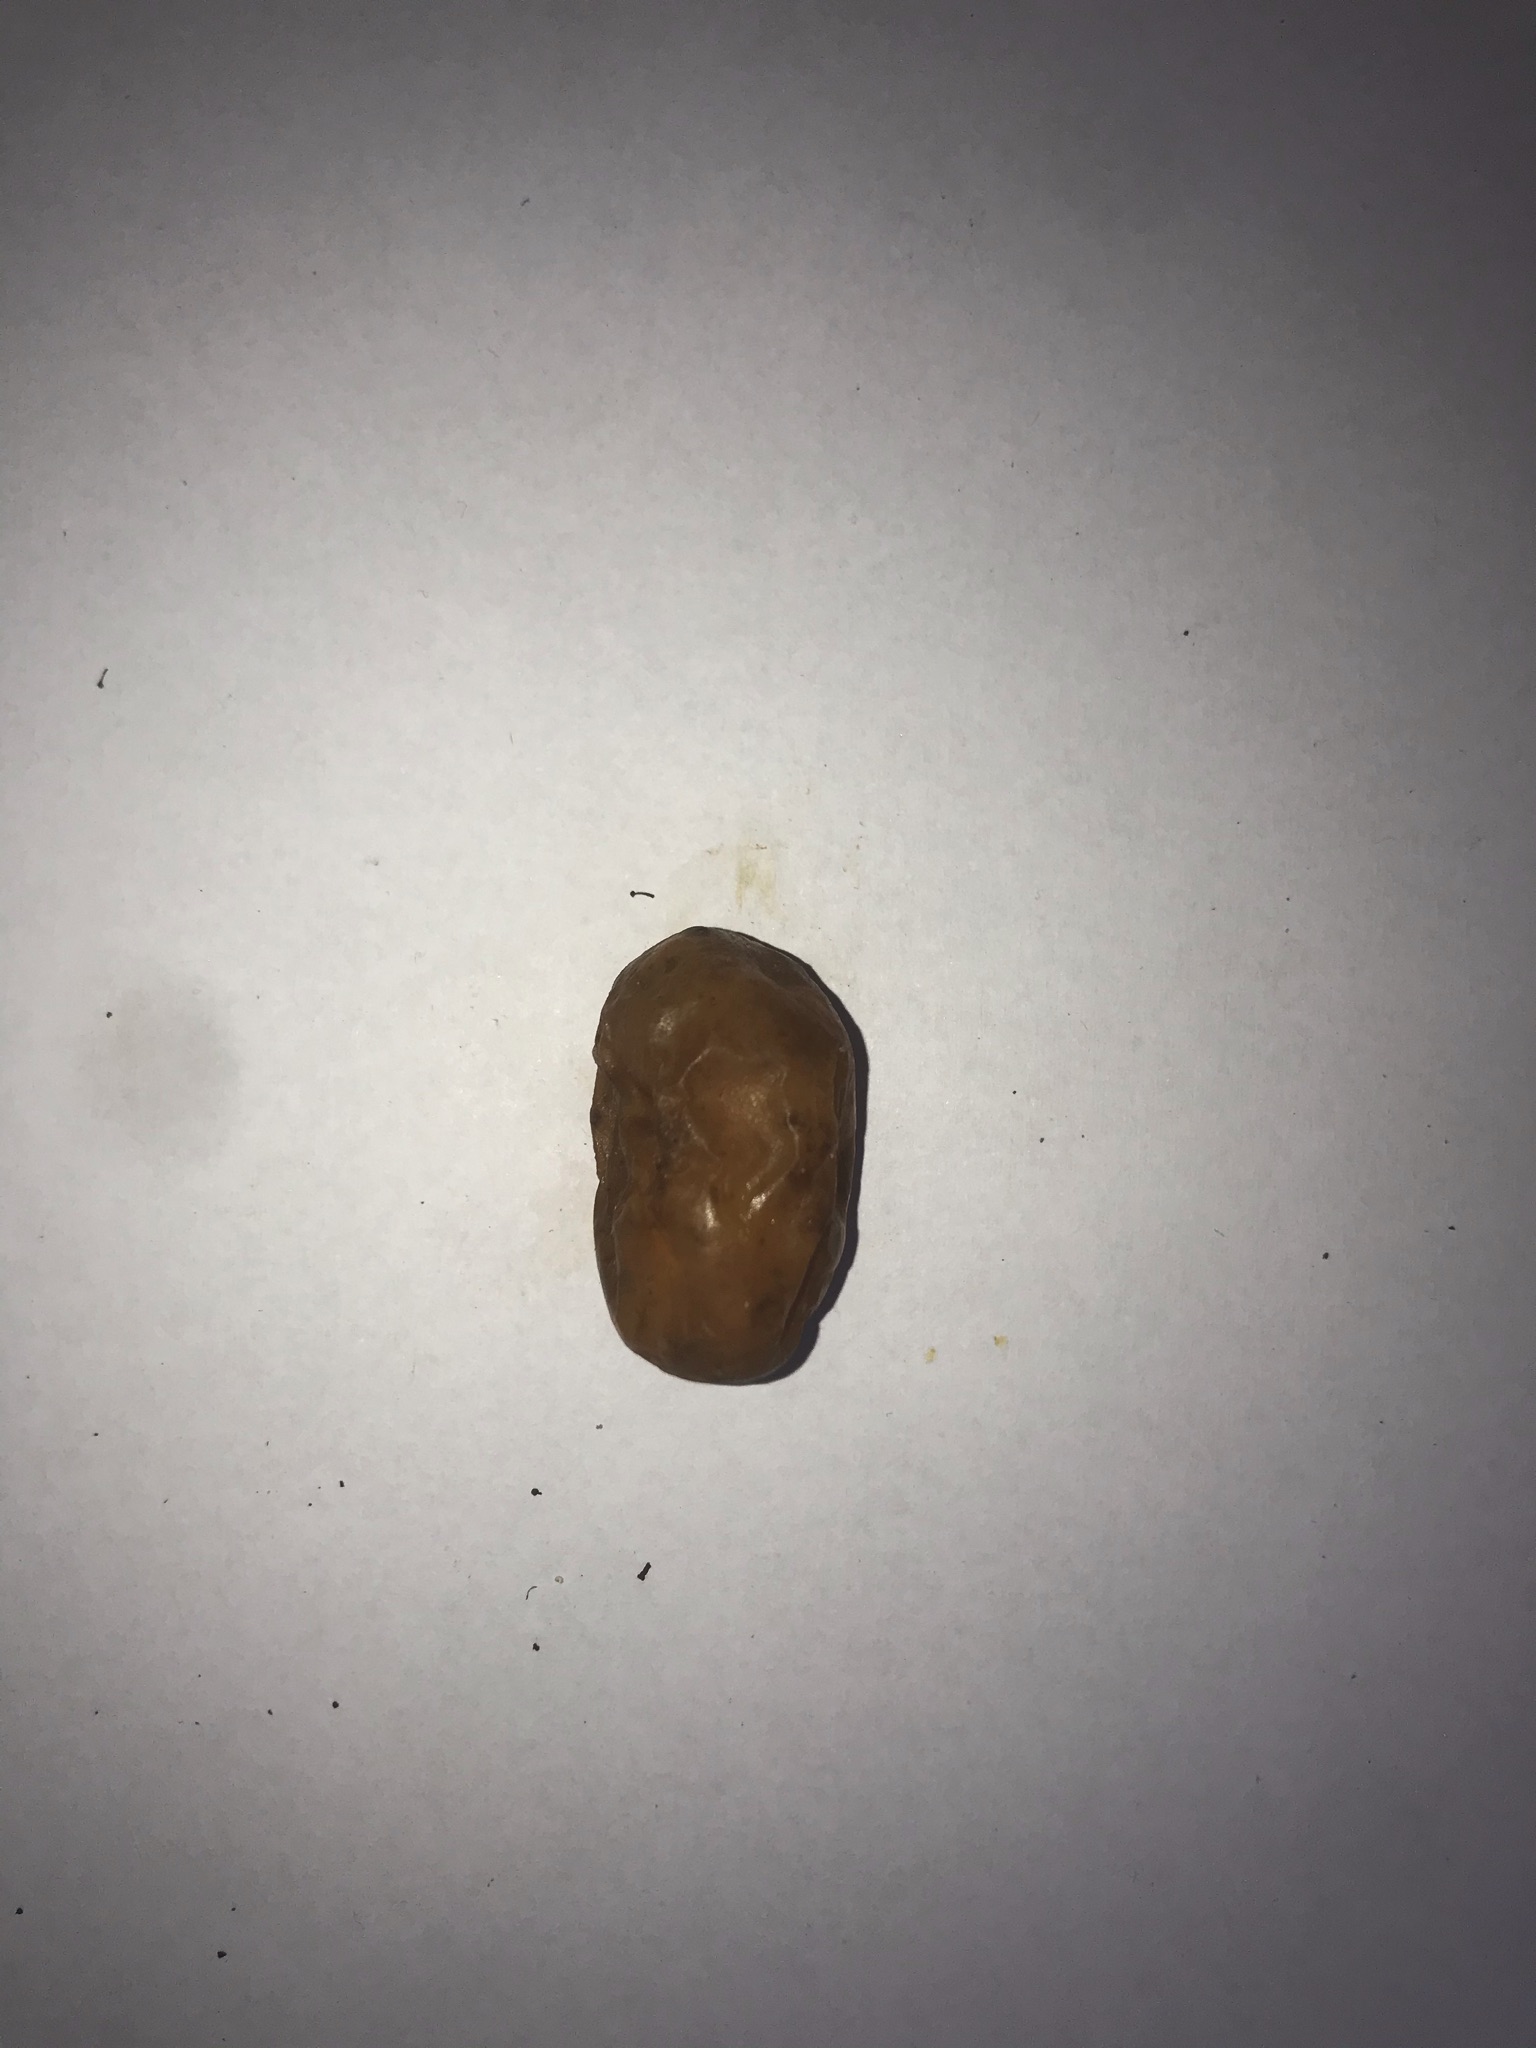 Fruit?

siriguela
